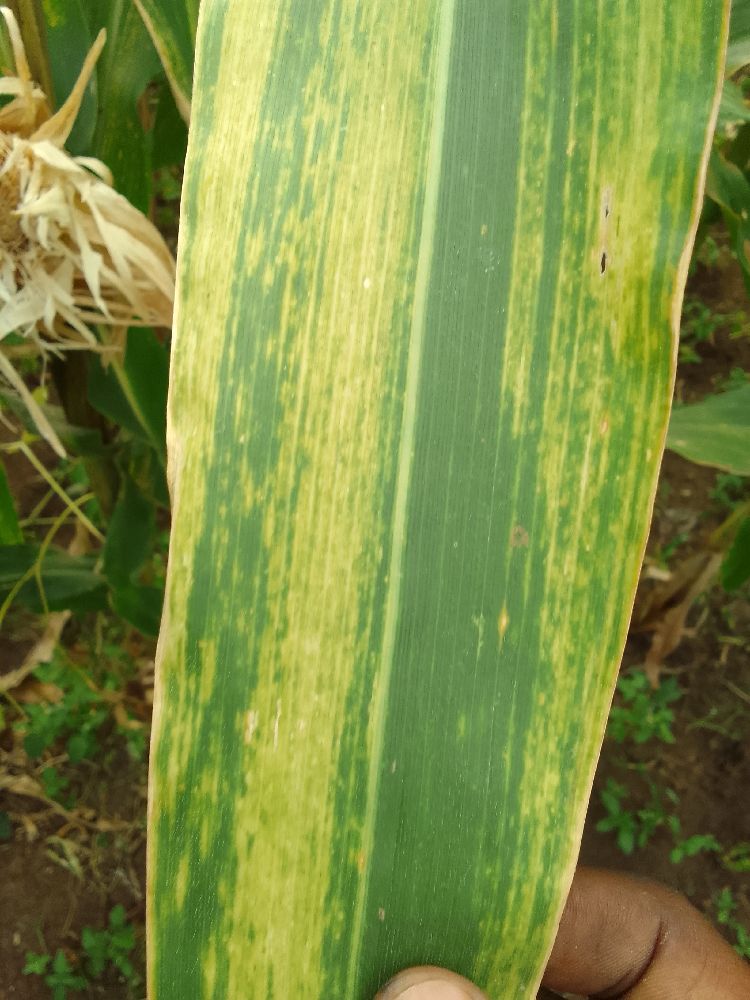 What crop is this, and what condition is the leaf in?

maize, maize lethal necrosis
